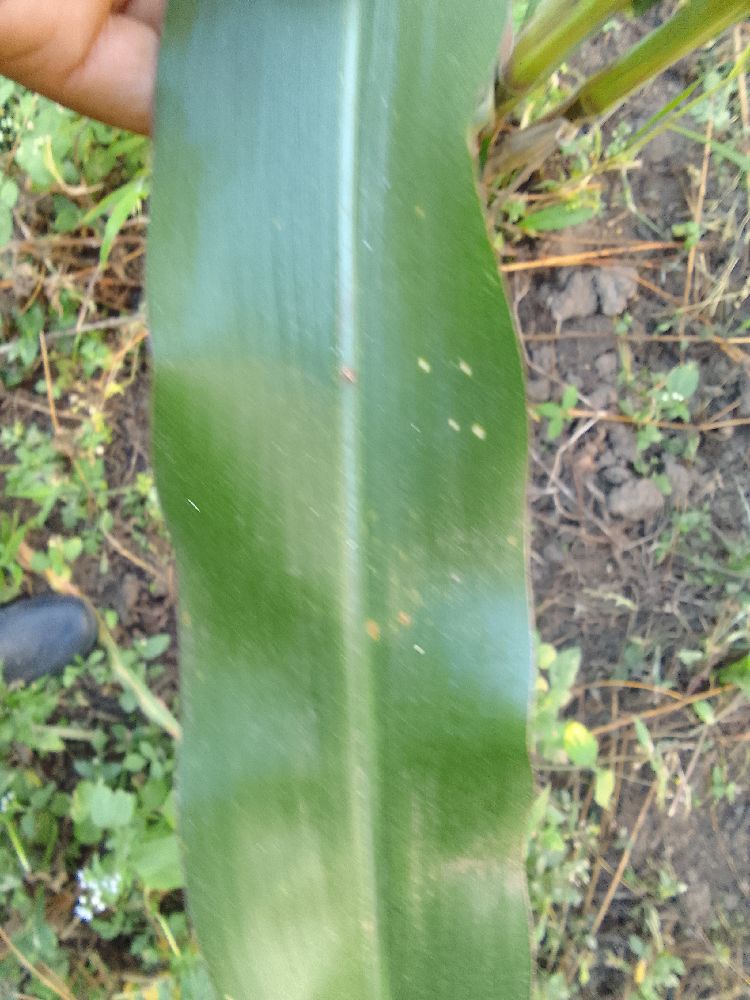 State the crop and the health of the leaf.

maize, healthy
